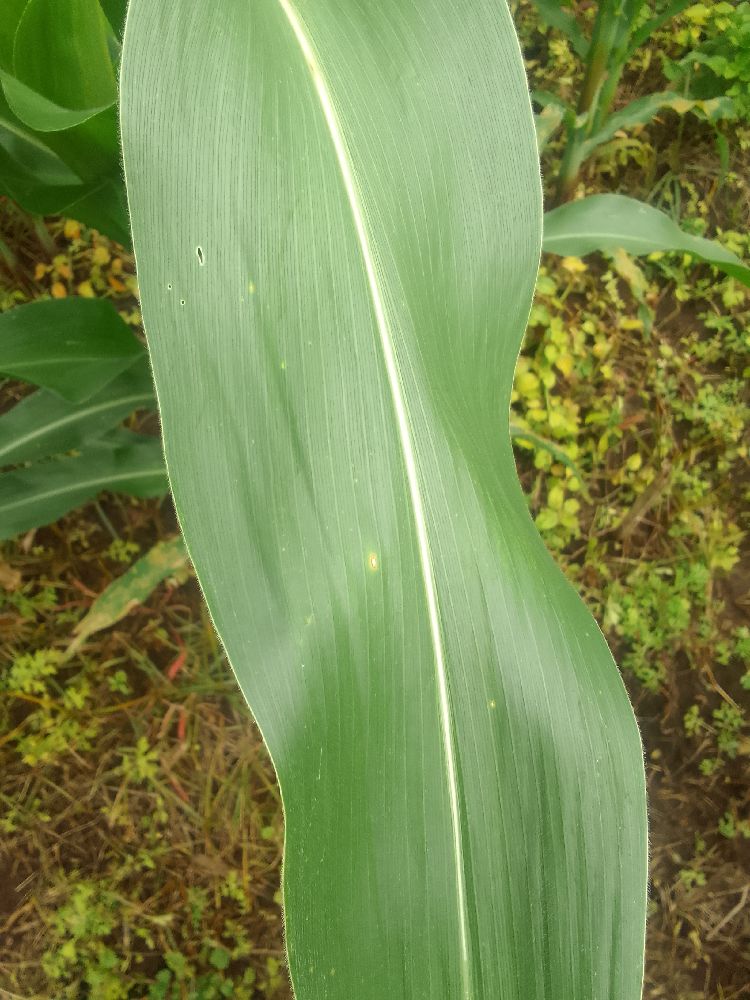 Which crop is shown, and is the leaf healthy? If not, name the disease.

maize, healthy
